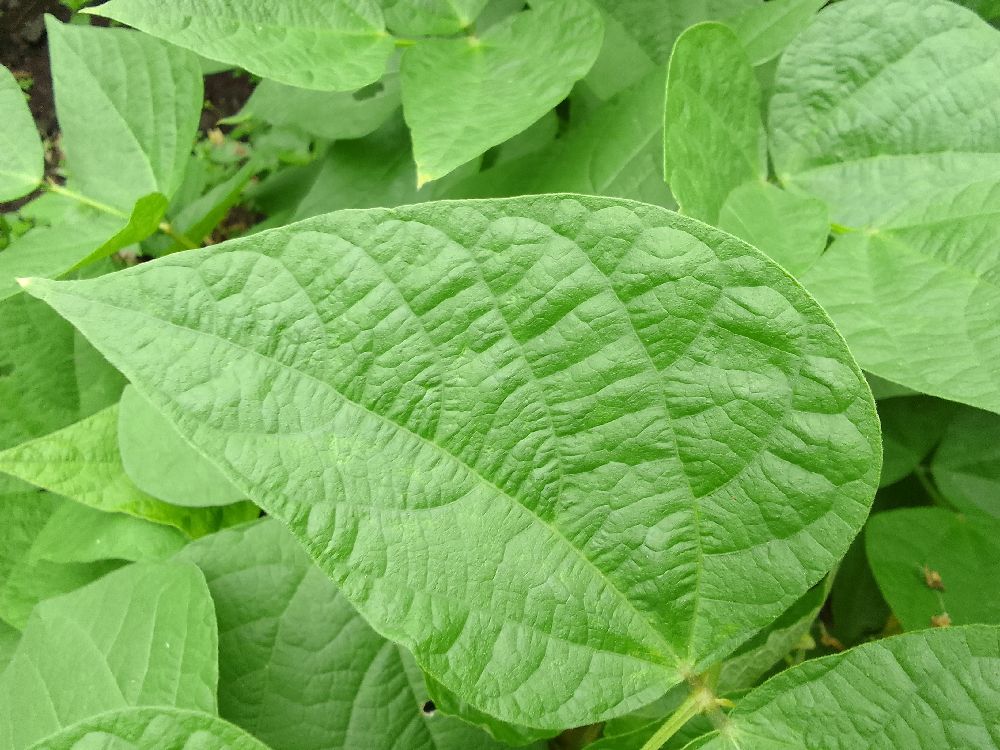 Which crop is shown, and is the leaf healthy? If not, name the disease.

common bean, healthy
